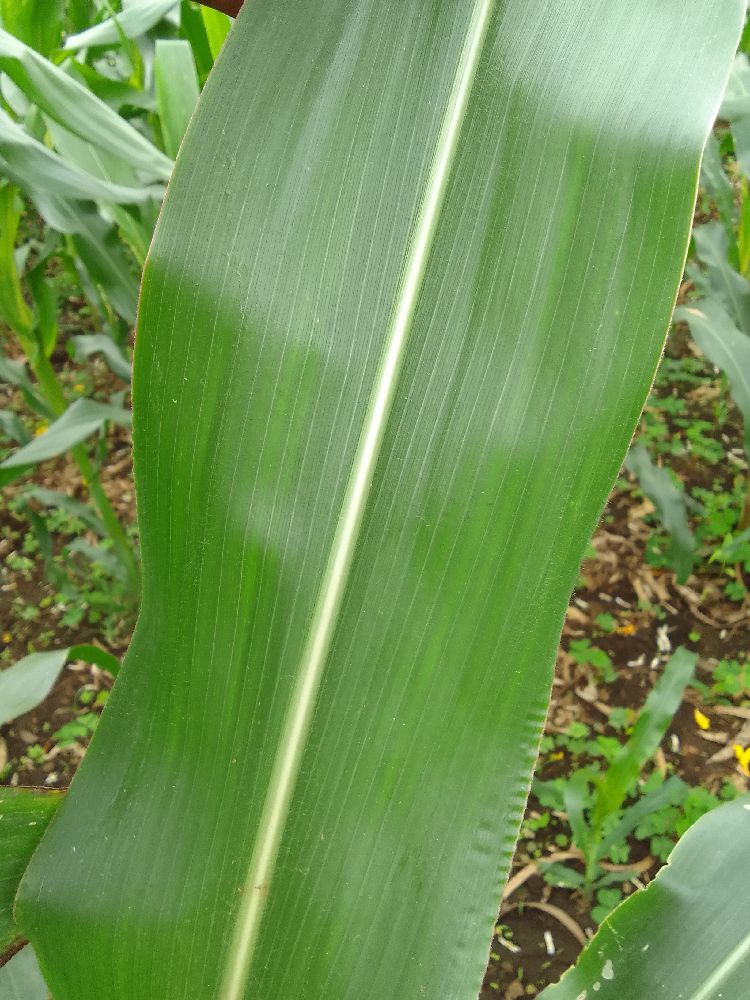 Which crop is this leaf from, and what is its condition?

maize, healthy
